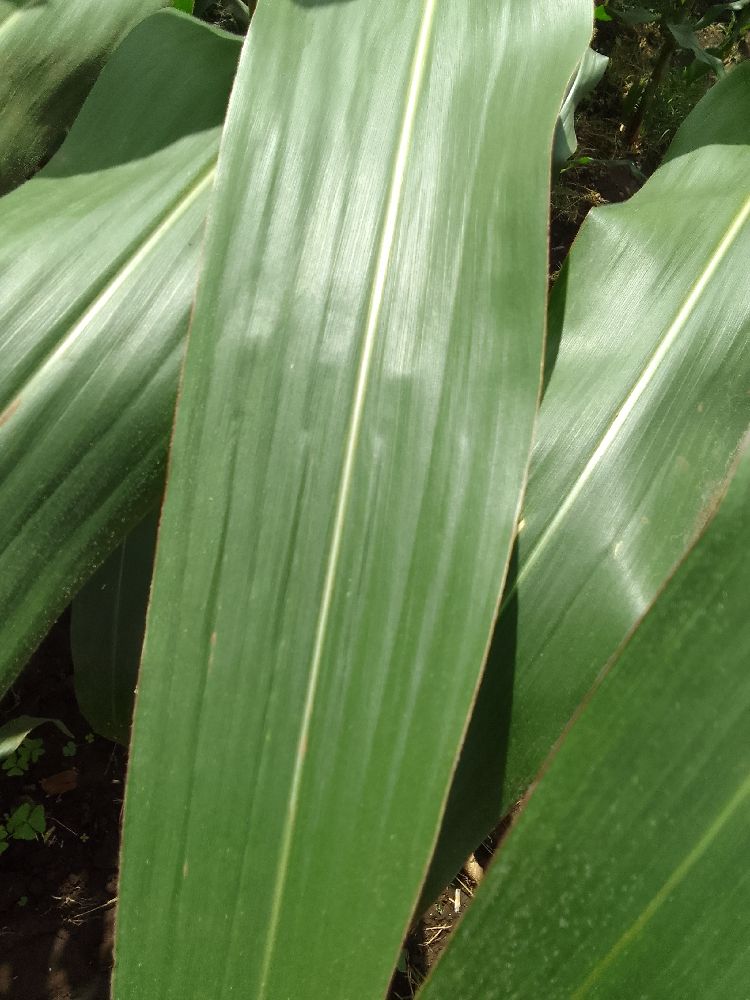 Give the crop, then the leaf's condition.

maize, healthy
